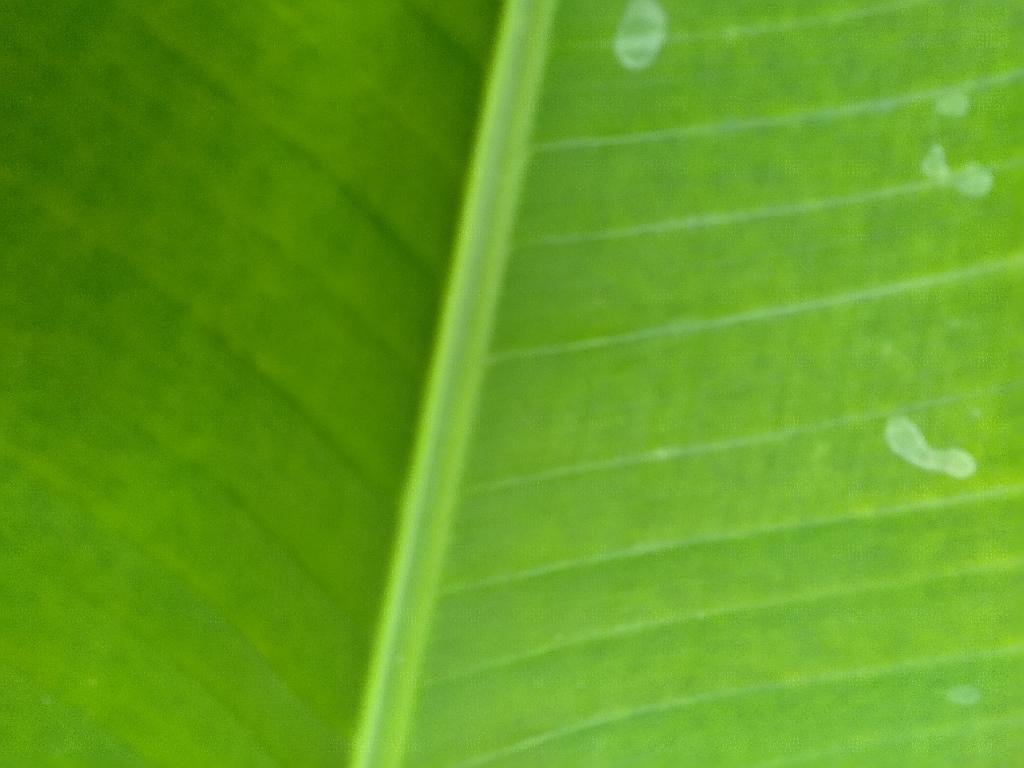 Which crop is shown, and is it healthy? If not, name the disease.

banana, healthy
